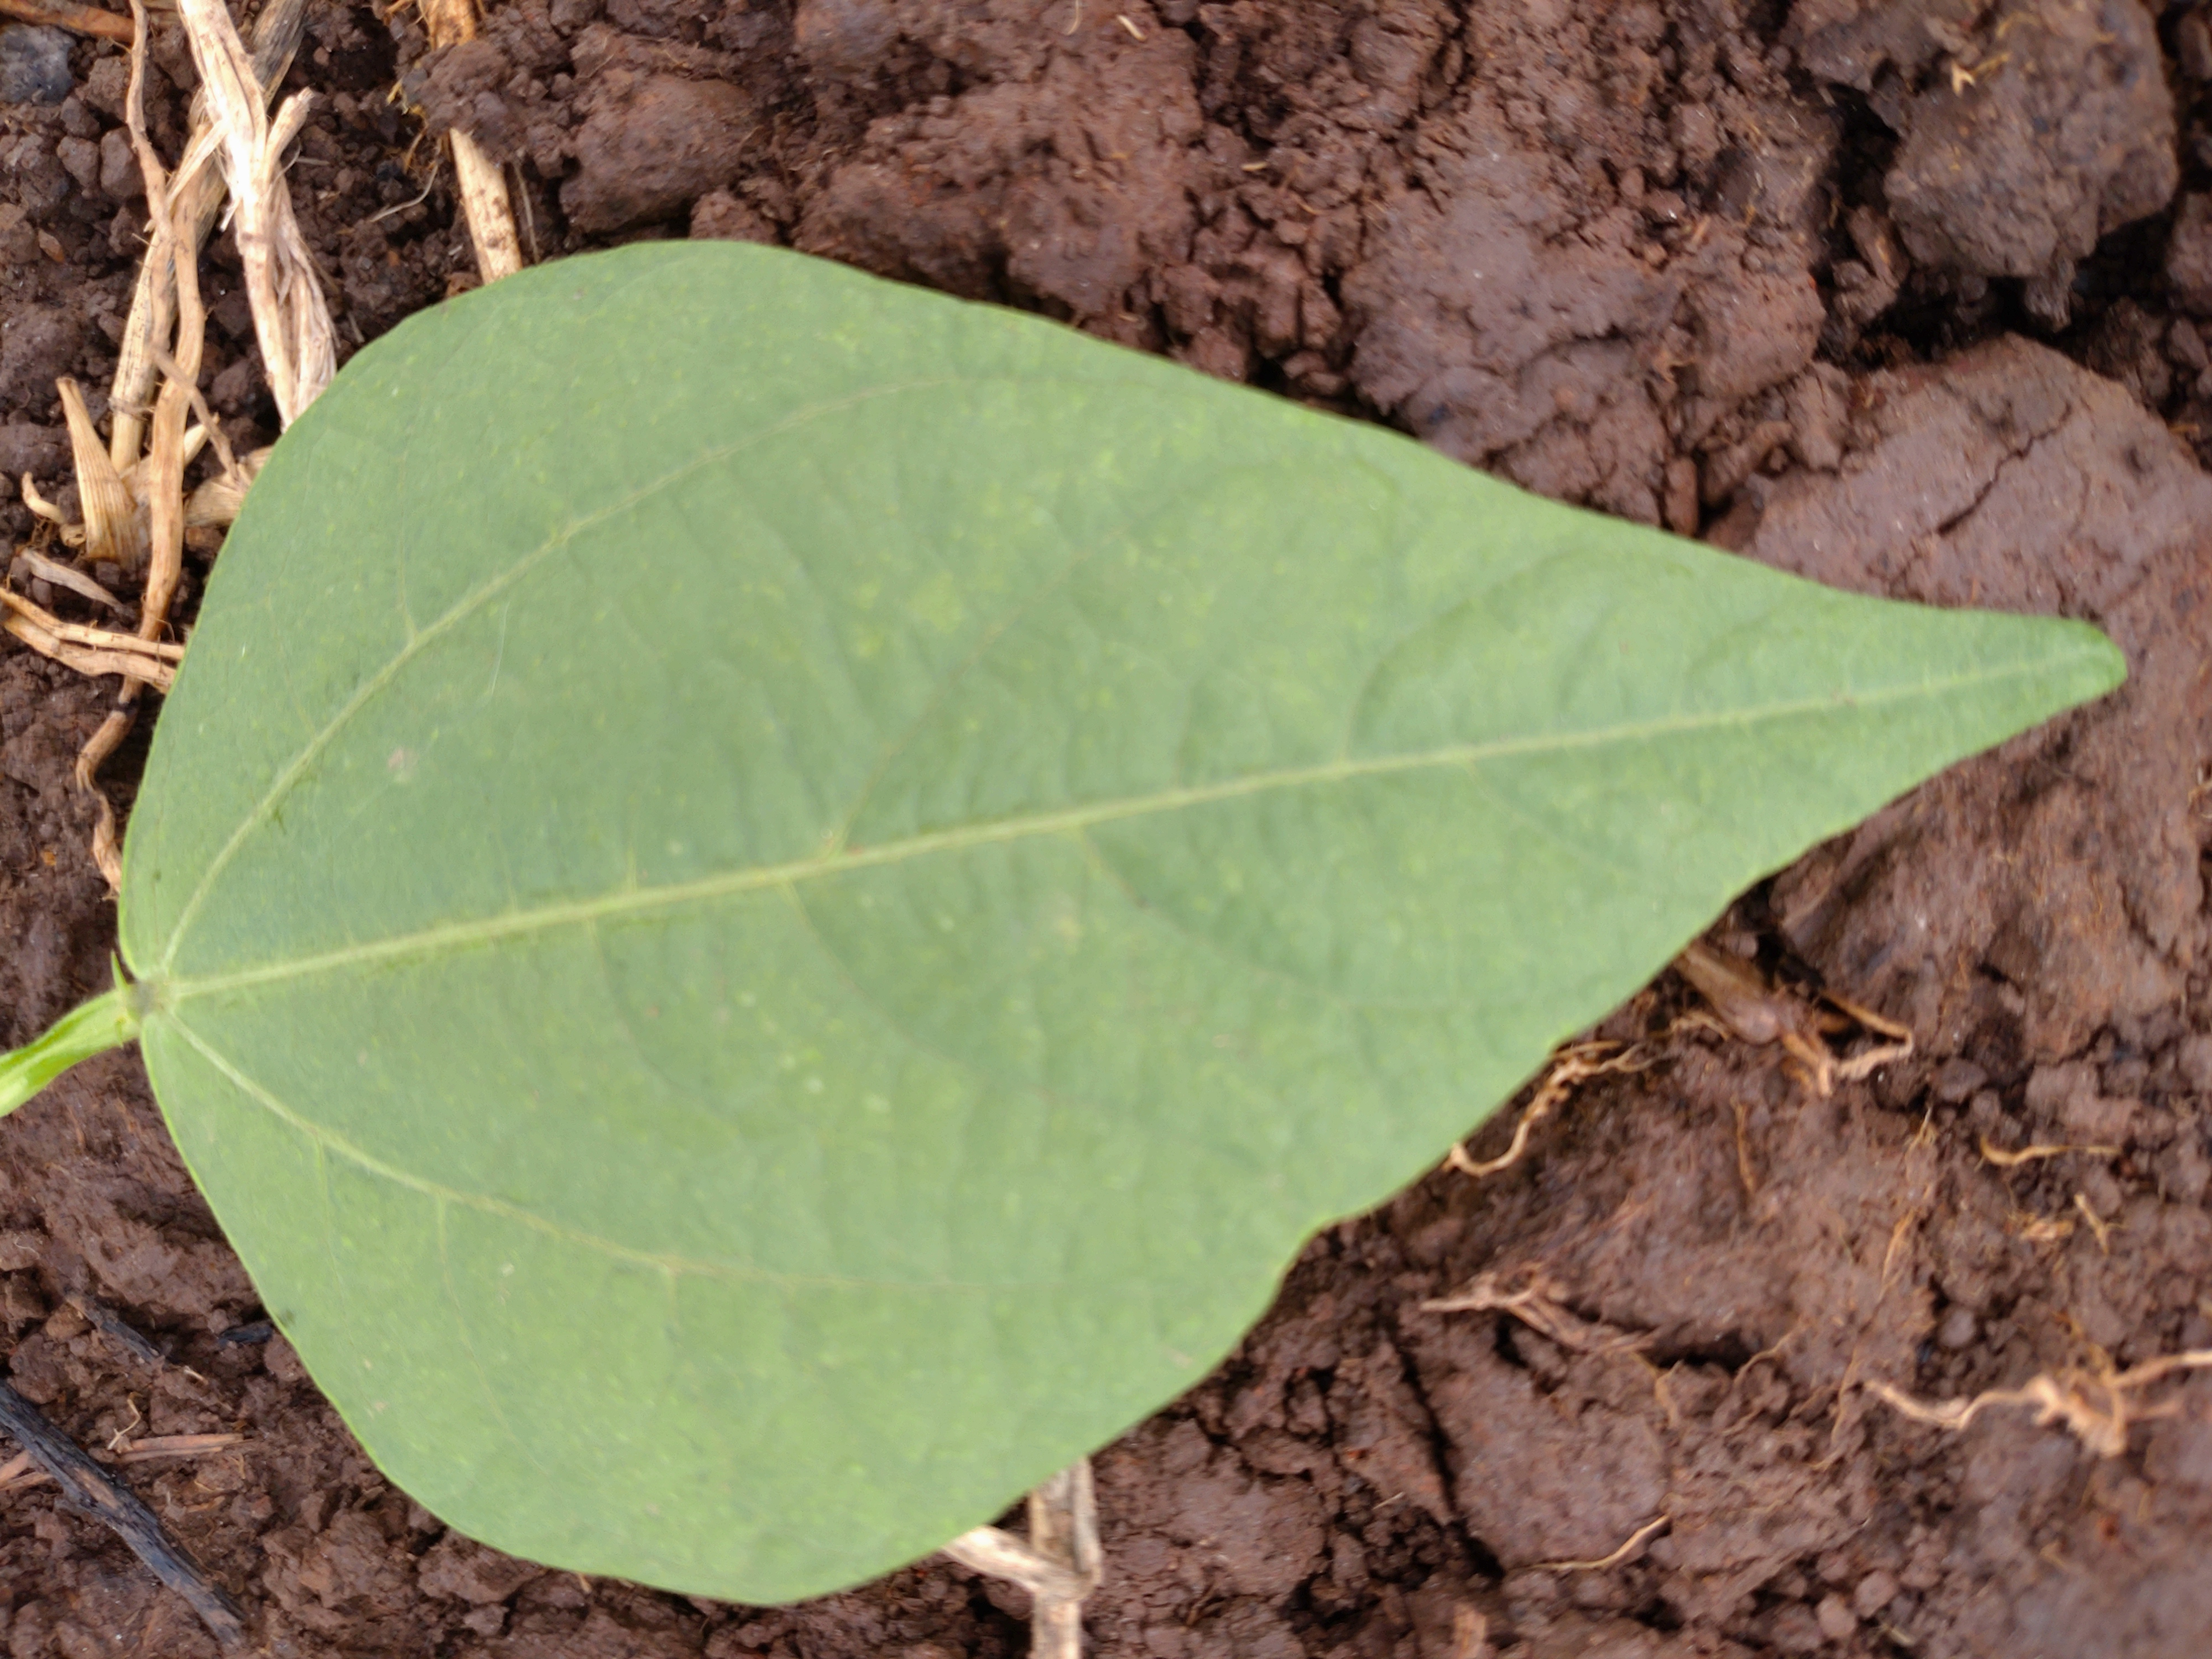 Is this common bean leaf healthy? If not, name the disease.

healthy
